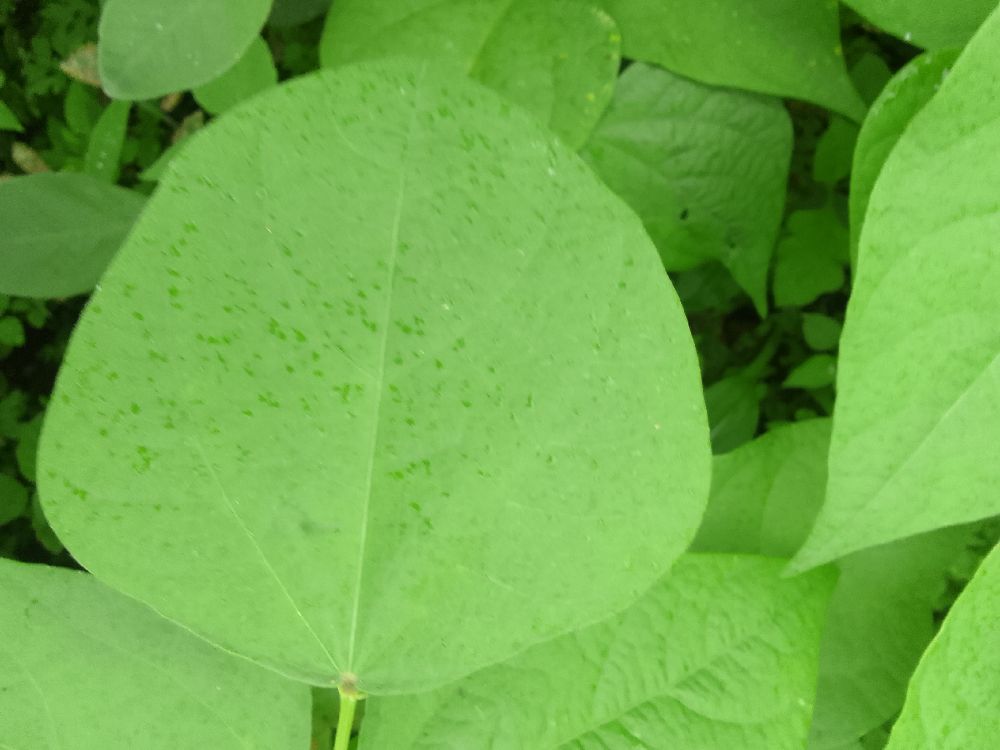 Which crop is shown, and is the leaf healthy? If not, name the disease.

common bean, healthy
